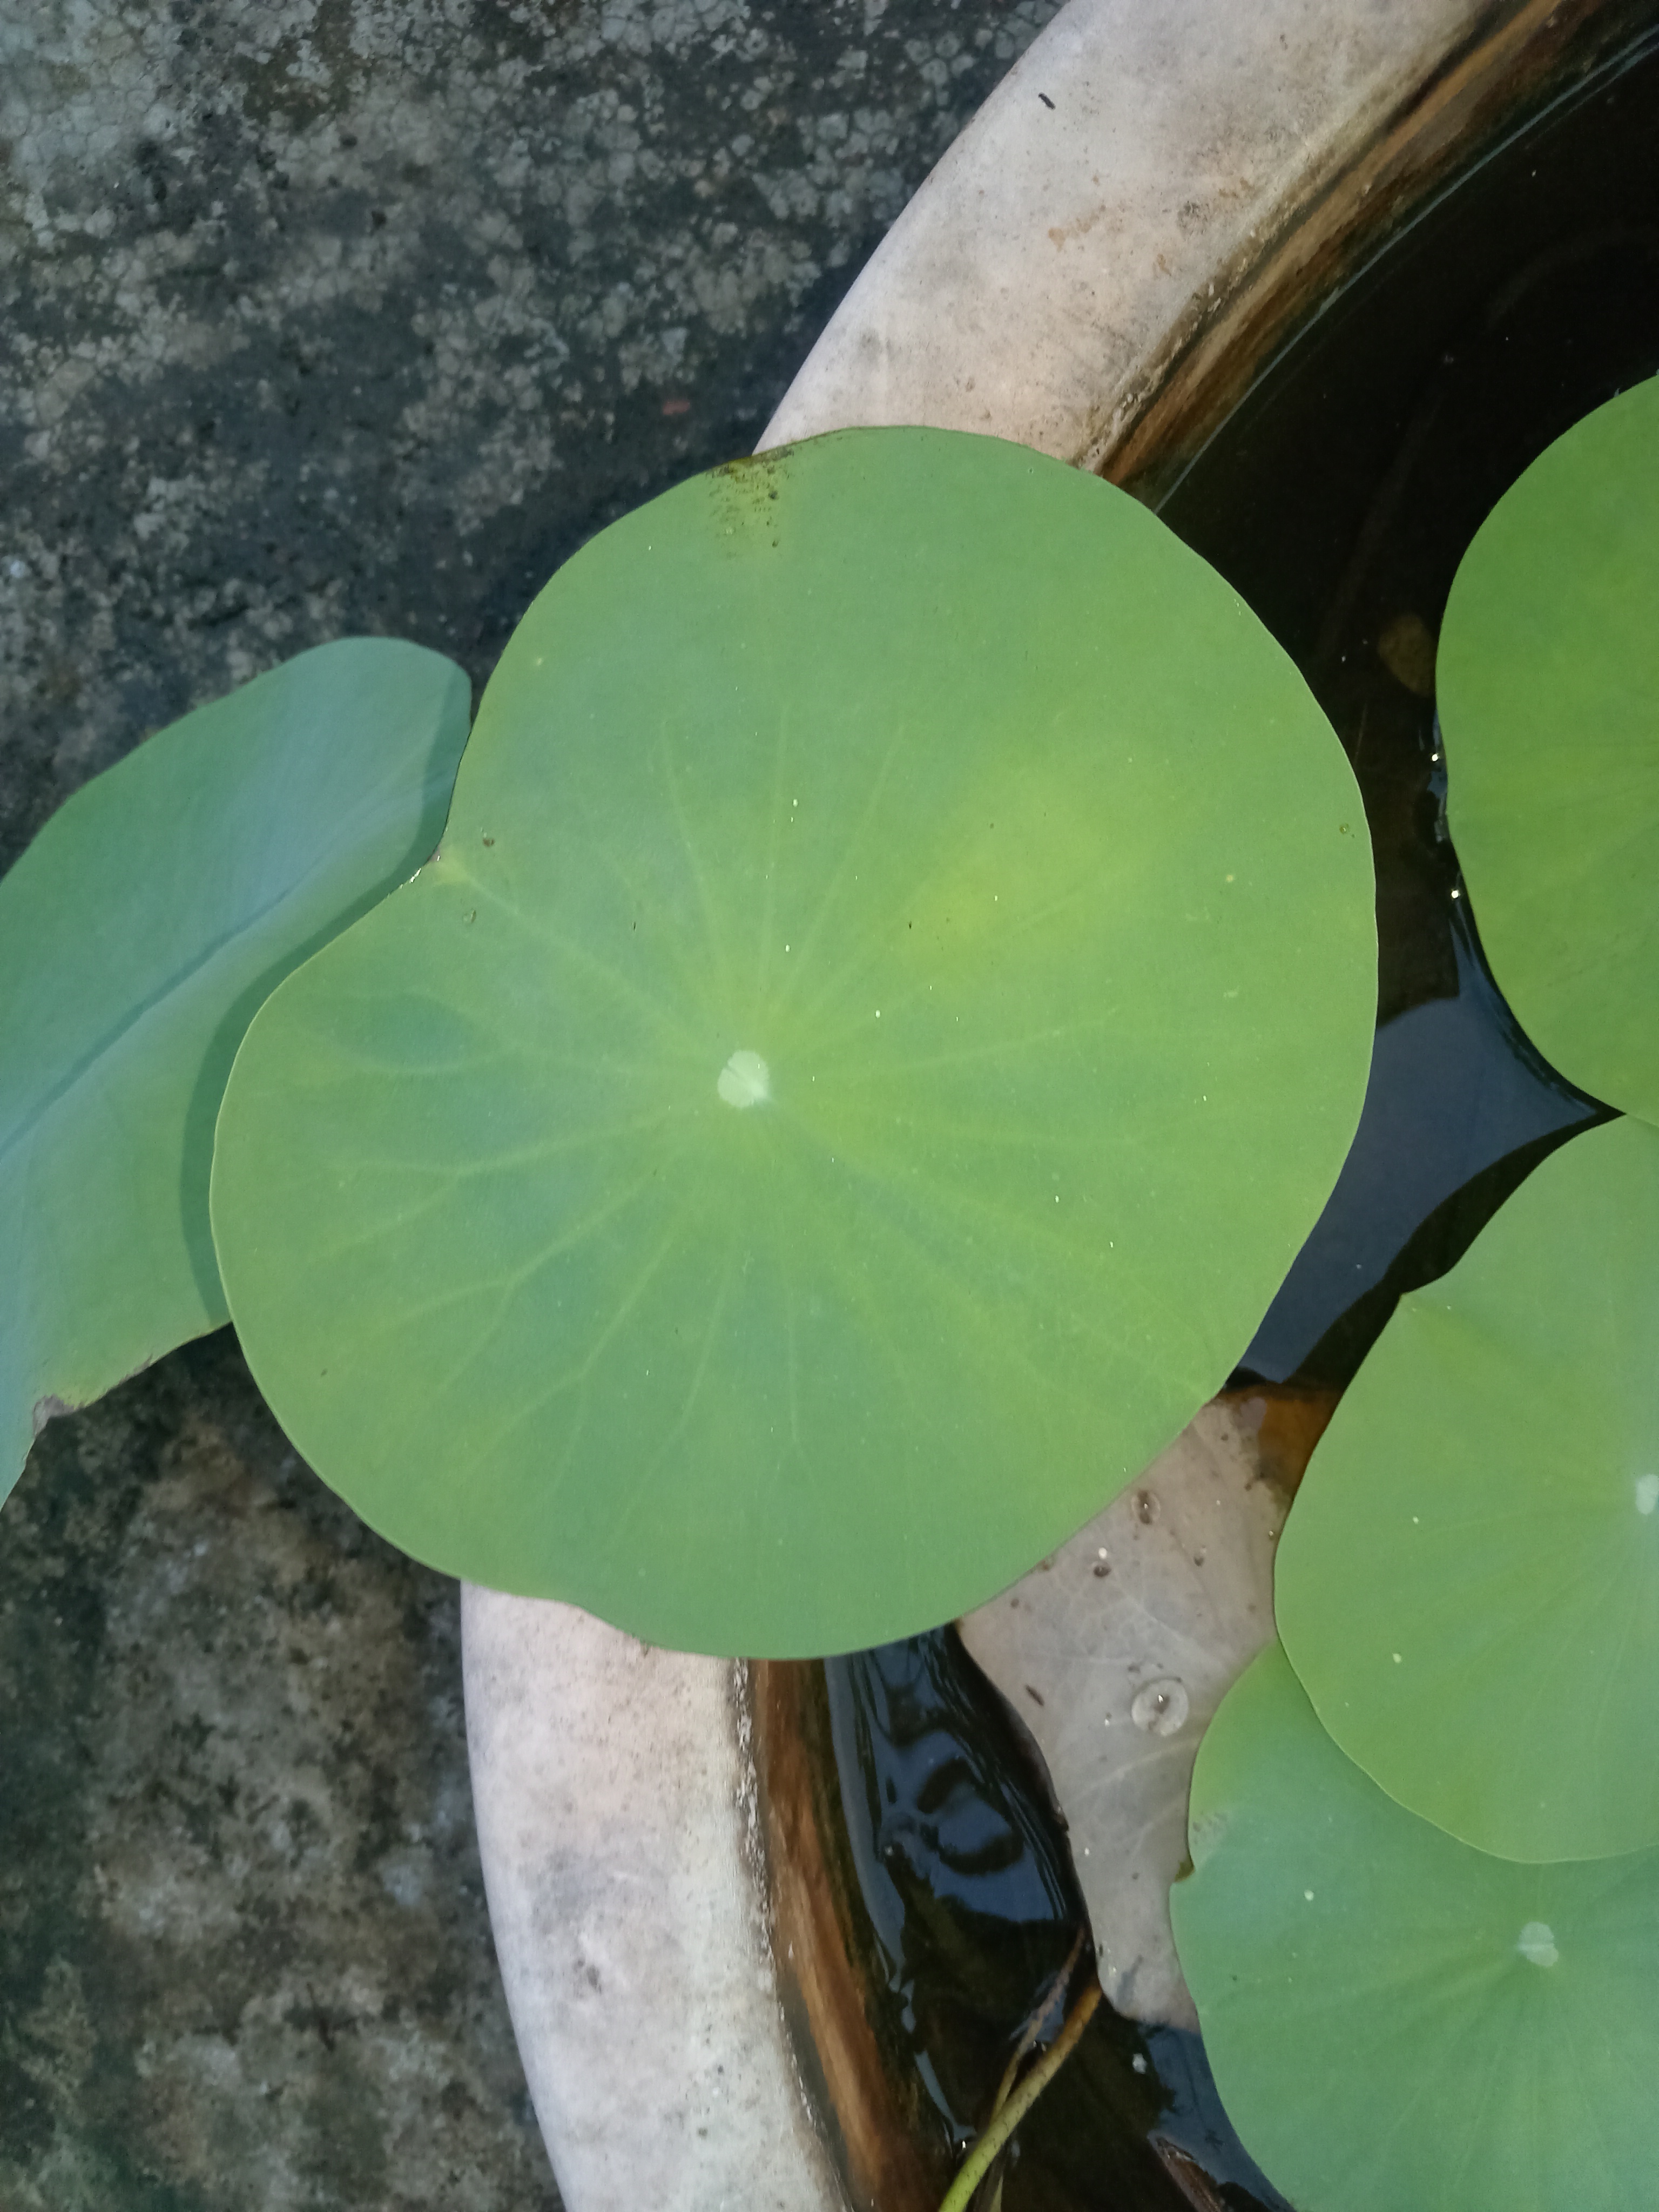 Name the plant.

lotus
